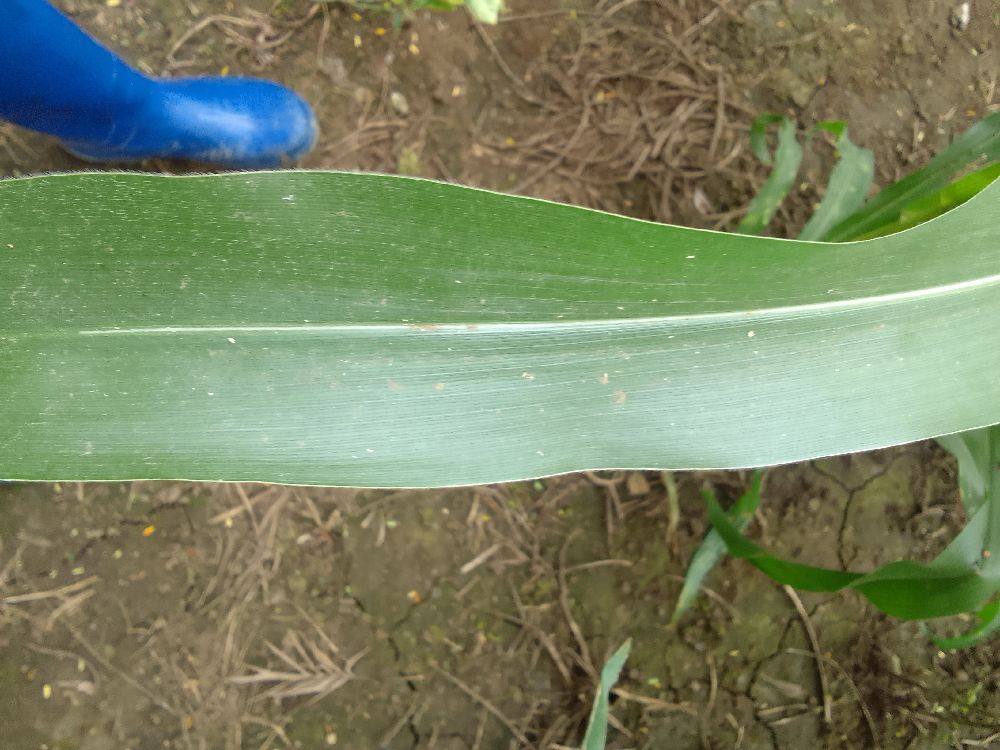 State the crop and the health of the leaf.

maize, healthy
